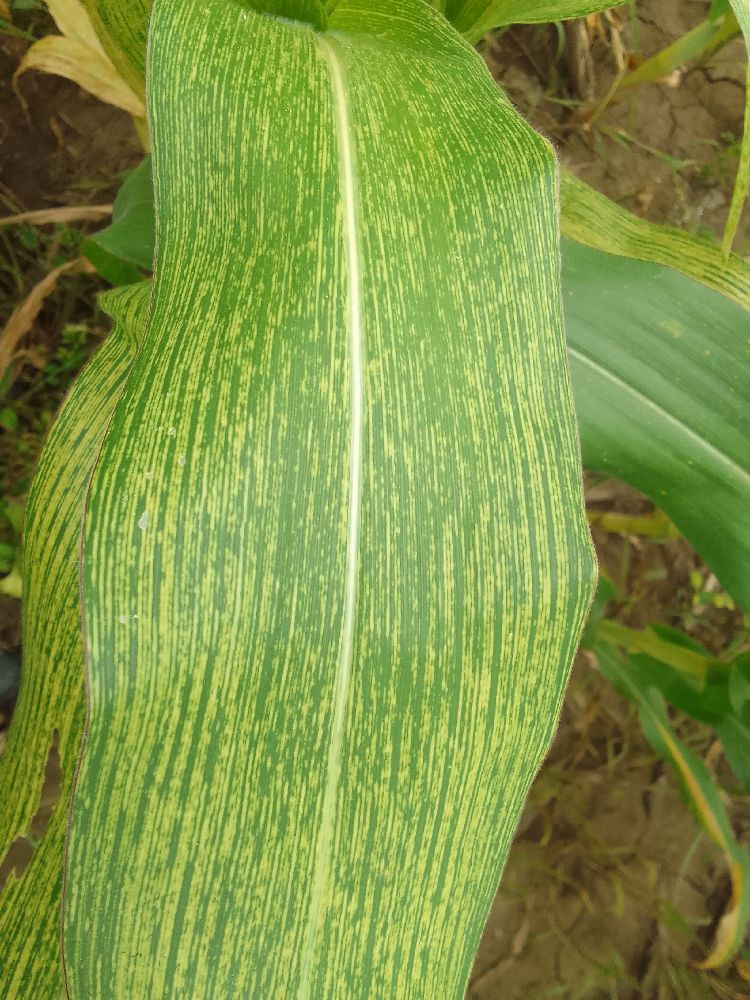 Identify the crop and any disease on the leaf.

maize, maize streak virus
